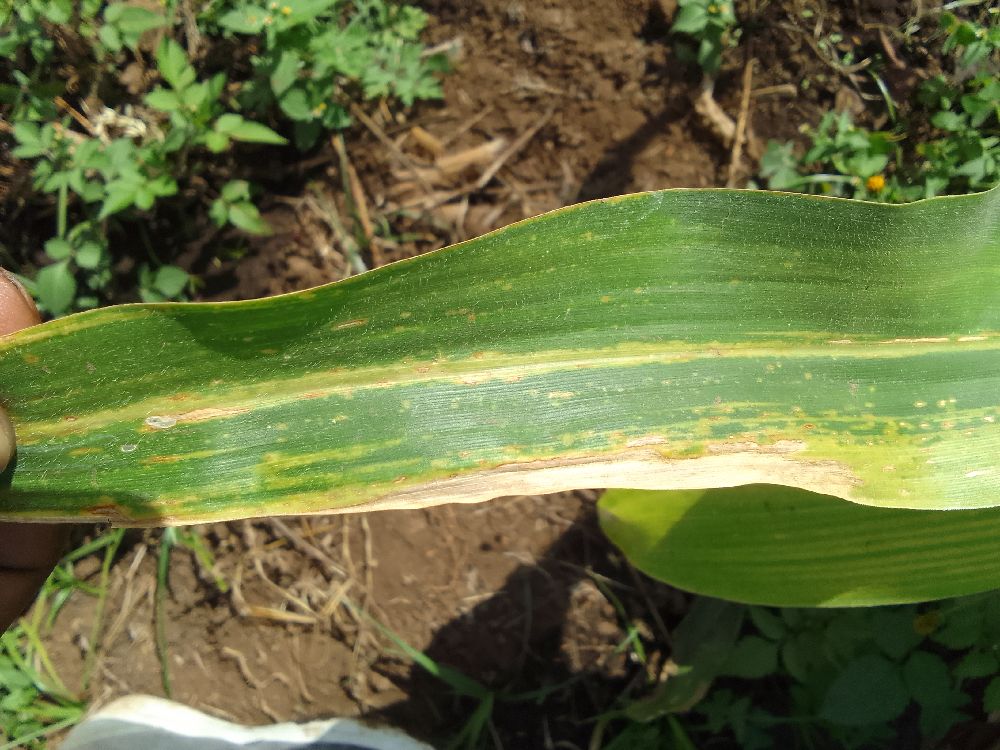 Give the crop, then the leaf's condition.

maize, maize lethal necrosis
